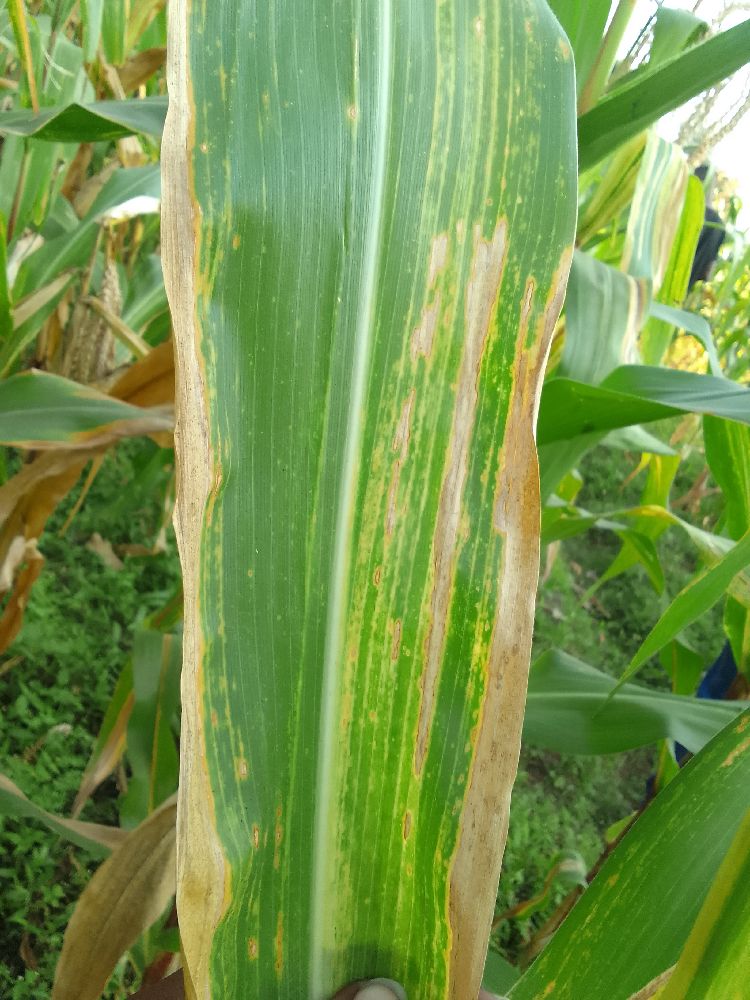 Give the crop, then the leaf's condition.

maize, maize lethal necrosis
